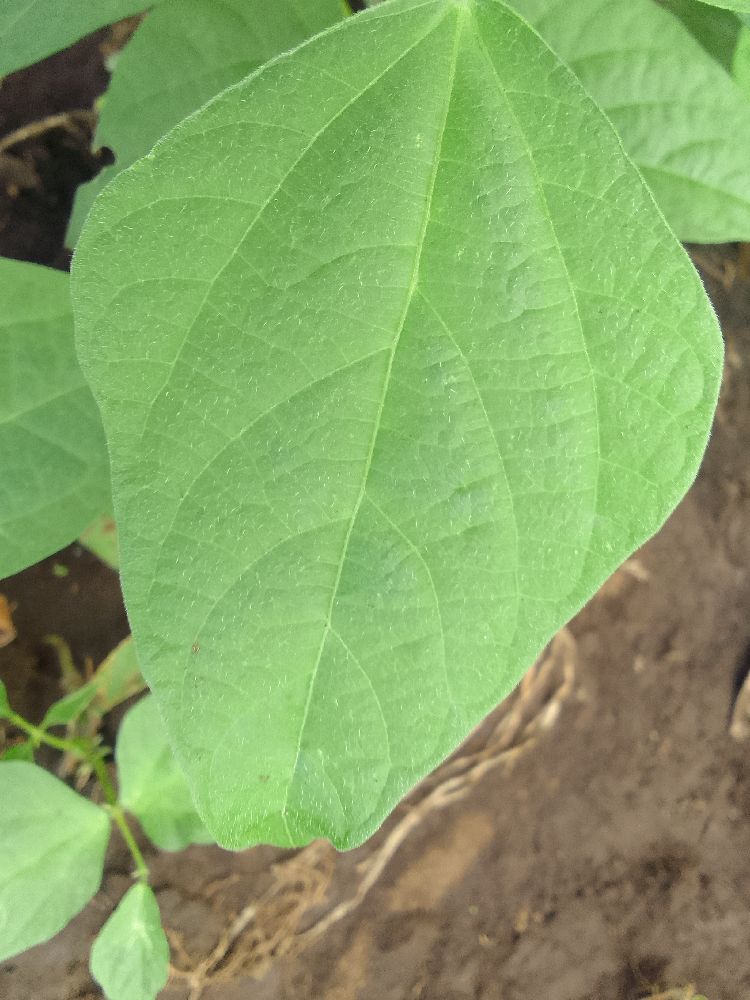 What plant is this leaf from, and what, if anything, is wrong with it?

common bean, healthy
